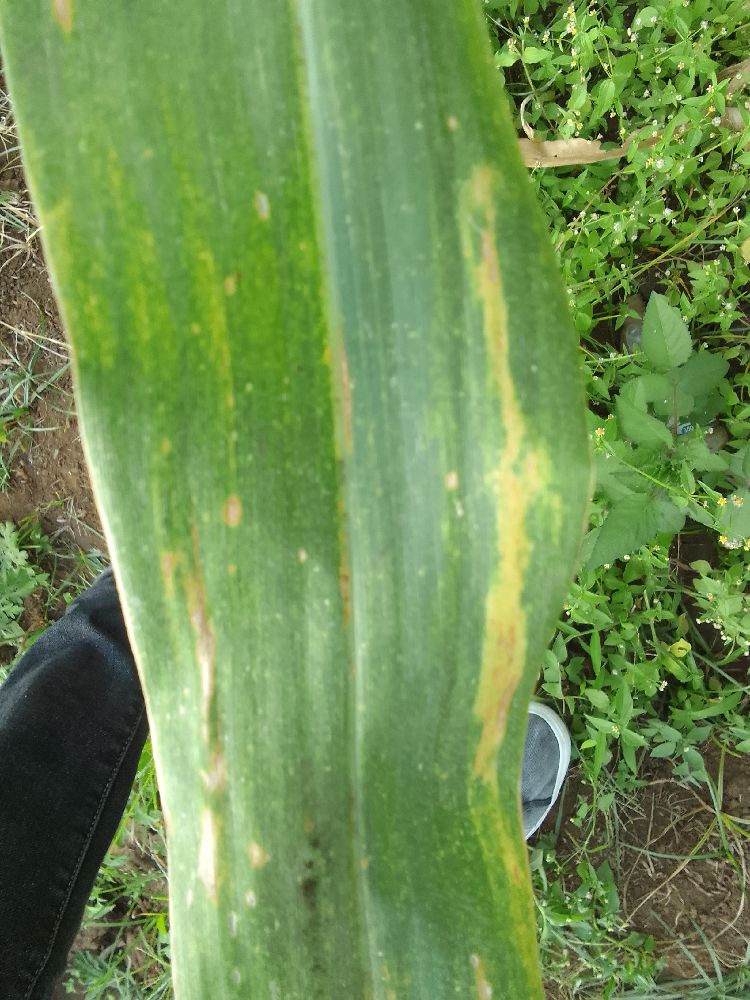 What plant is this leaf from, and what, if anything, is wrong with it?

maize, maize lethal necrosis
